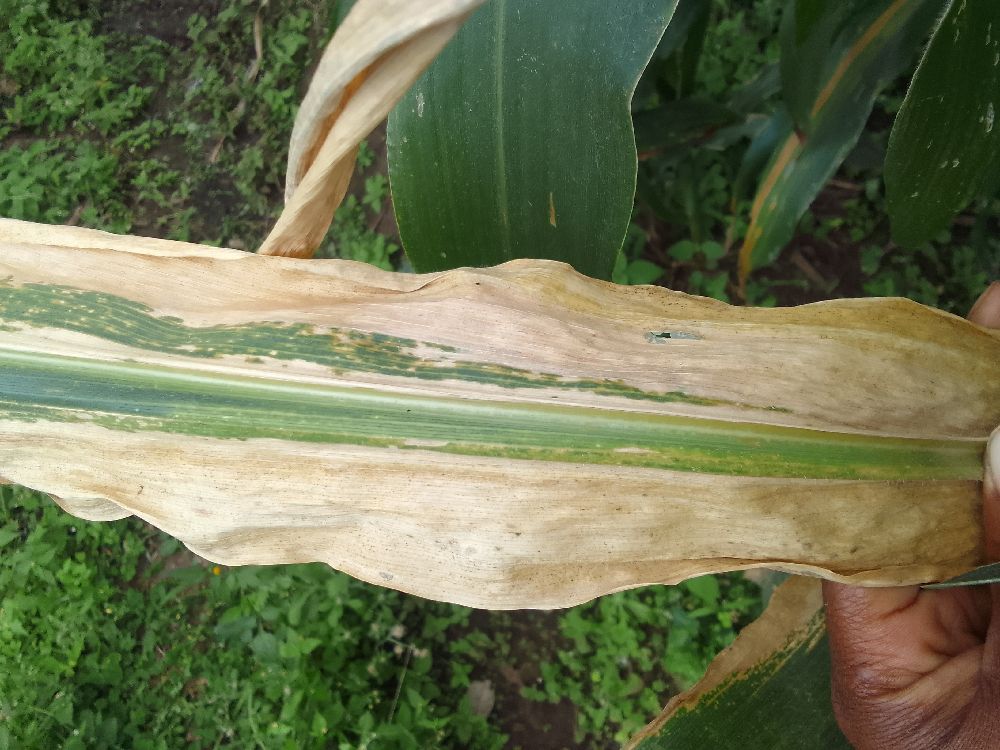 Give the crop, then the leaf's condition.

maize, maize lethal necrosis
